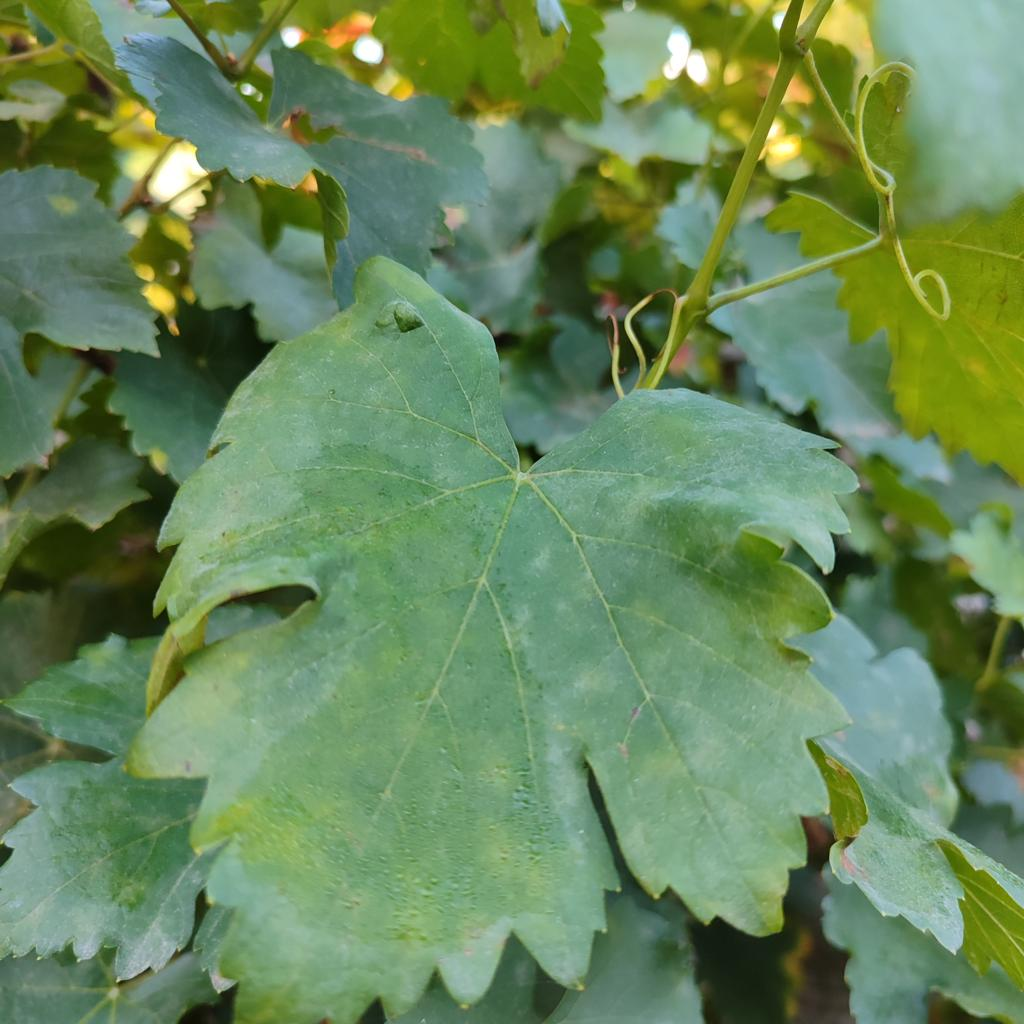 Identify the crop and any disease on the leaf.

grapevine, powdery mildew
